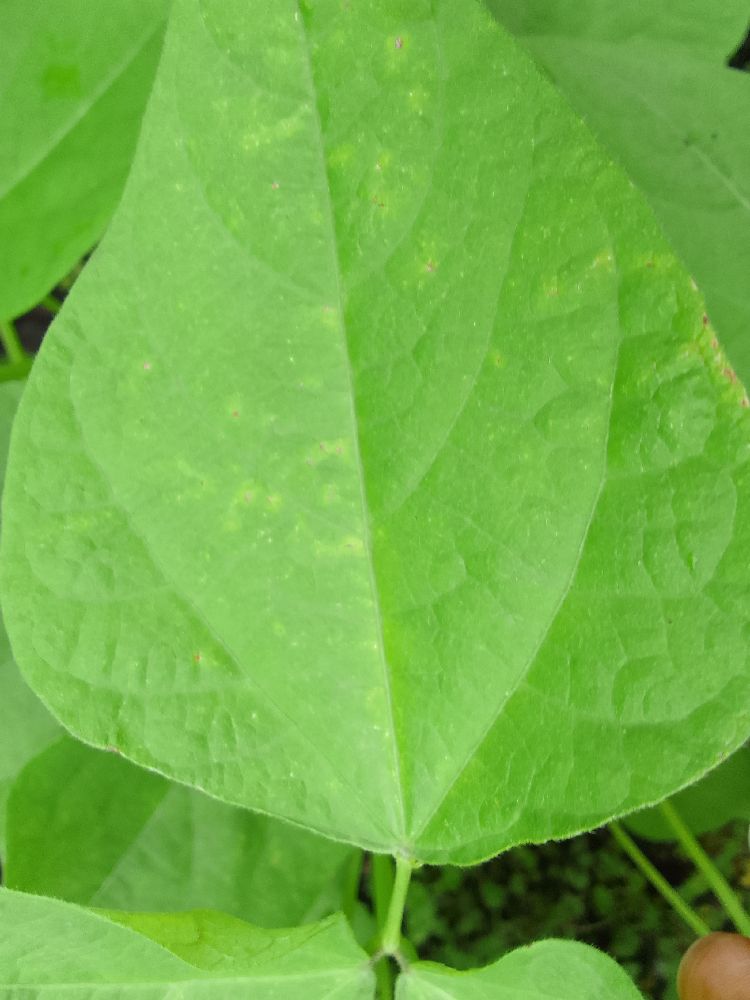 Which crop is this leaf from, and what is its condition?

common bean, healthy
